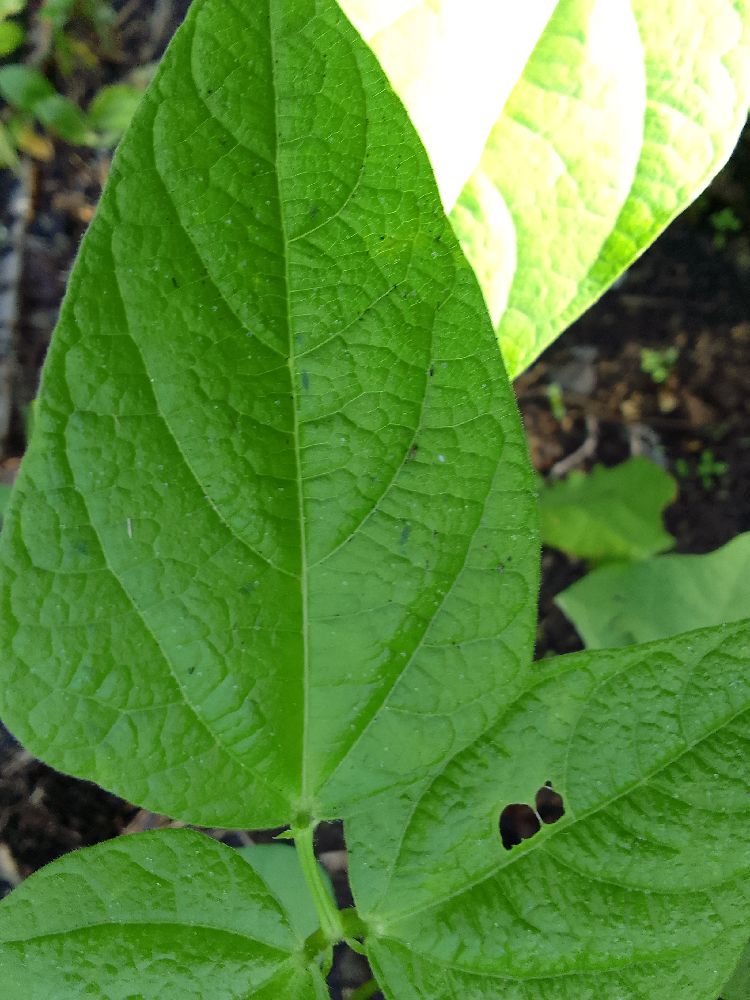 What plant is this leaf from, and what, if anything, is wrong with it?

common bean, healthy
